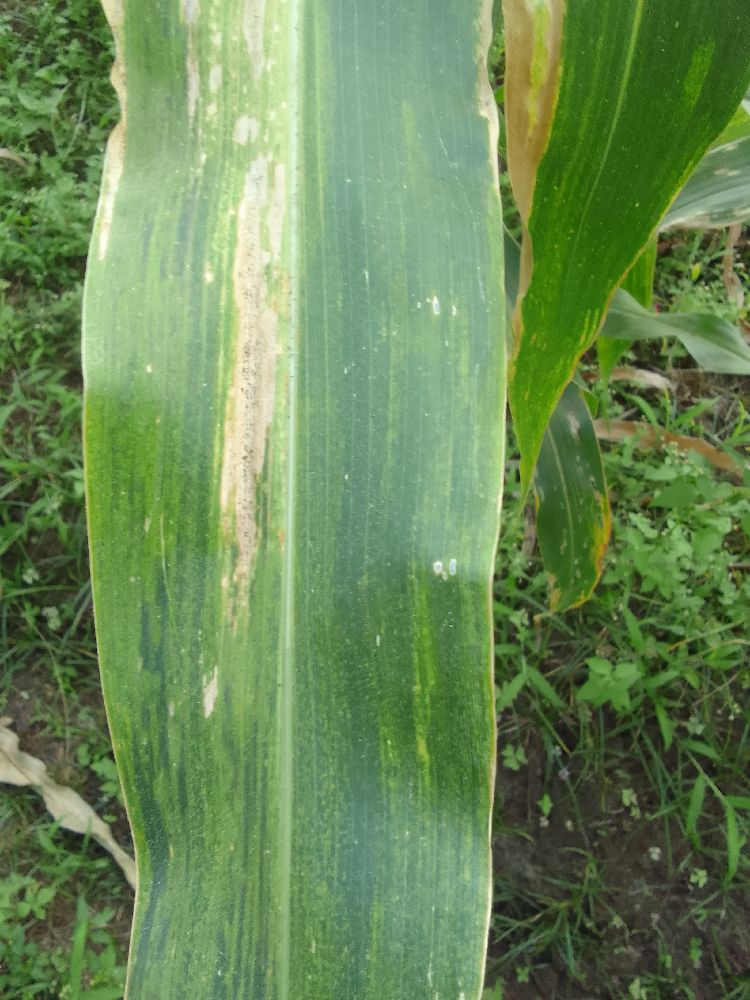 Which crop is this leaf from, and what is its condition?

maize, maize lethal necrosis
